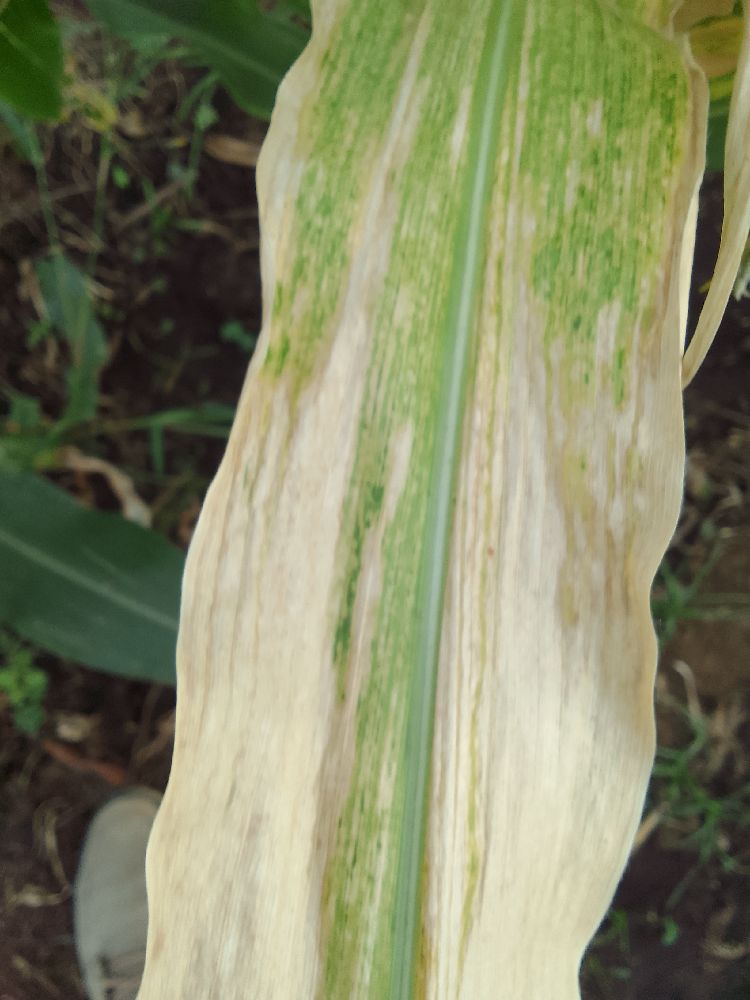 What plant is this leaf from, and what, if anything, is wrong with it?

maize, maize lethal necrosis
